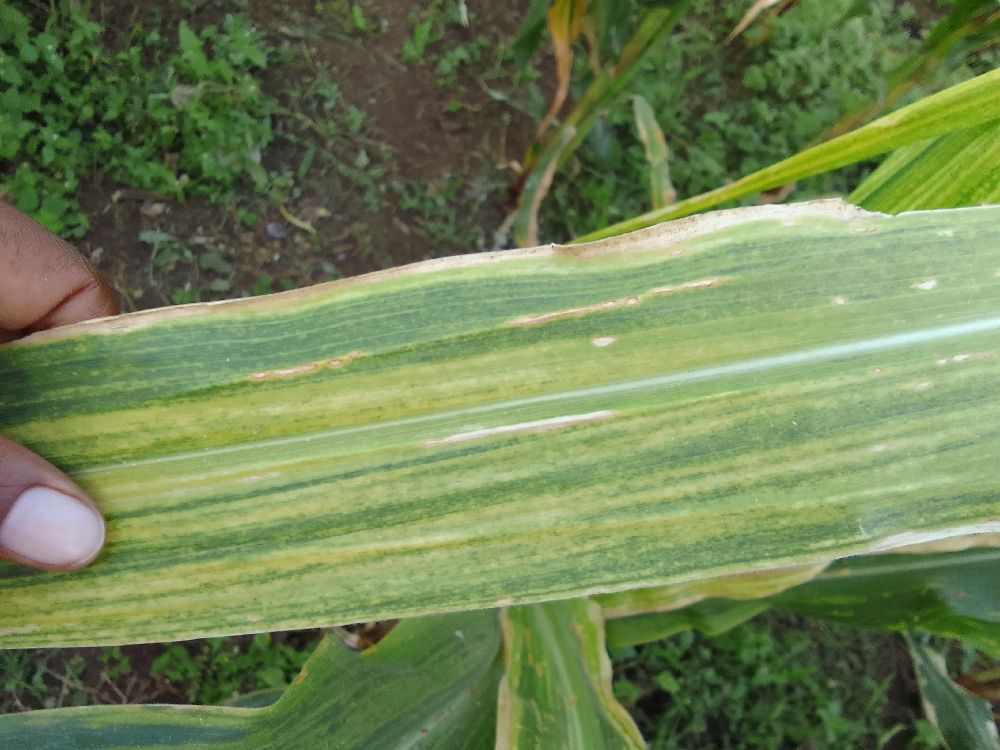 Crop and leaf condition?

maize, maize lethal necrosis
